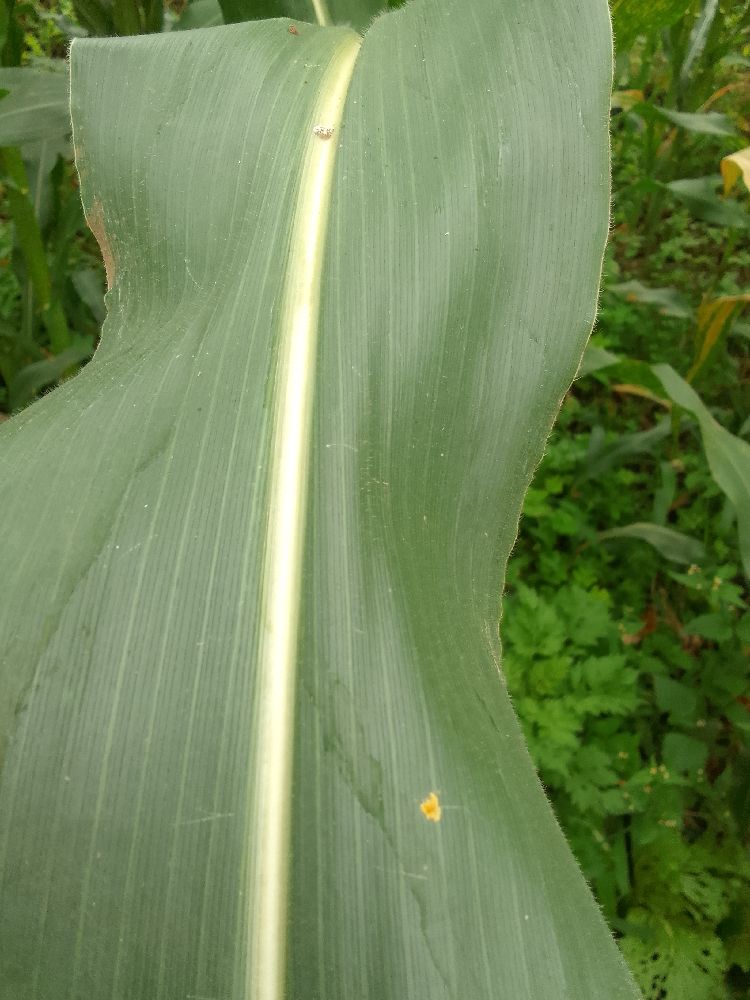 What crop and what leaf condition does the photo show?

maize, healthy
